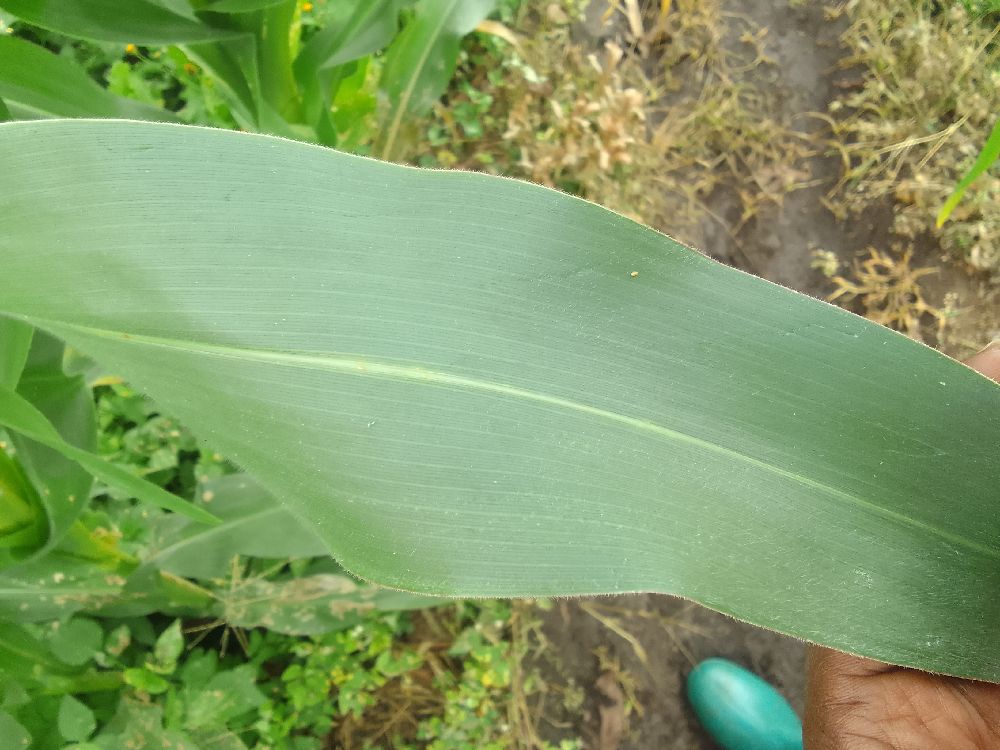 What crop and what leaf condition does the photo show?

maize, healthy
